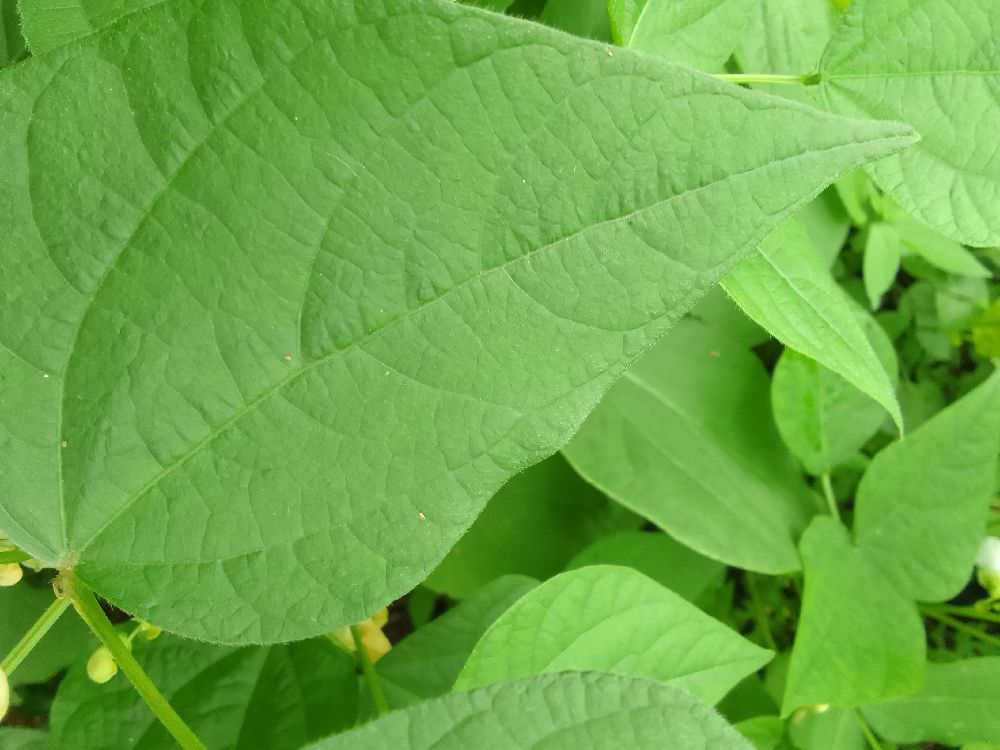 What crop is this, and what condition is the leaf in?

common bean, healthy
